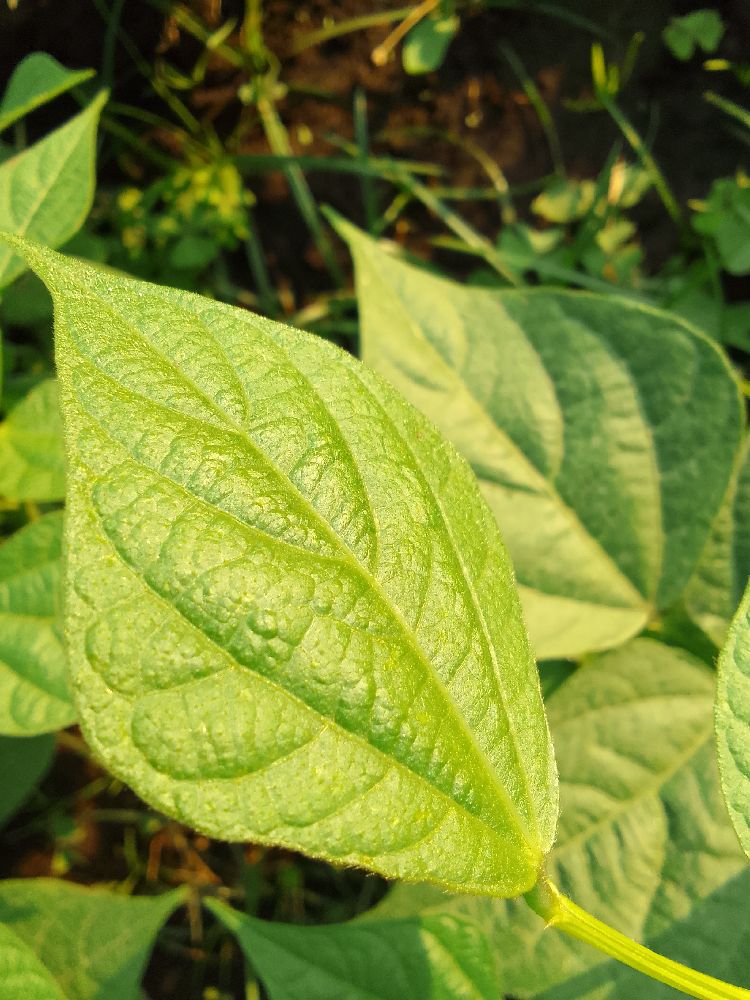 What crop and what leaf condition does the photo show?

common bean, healthy
